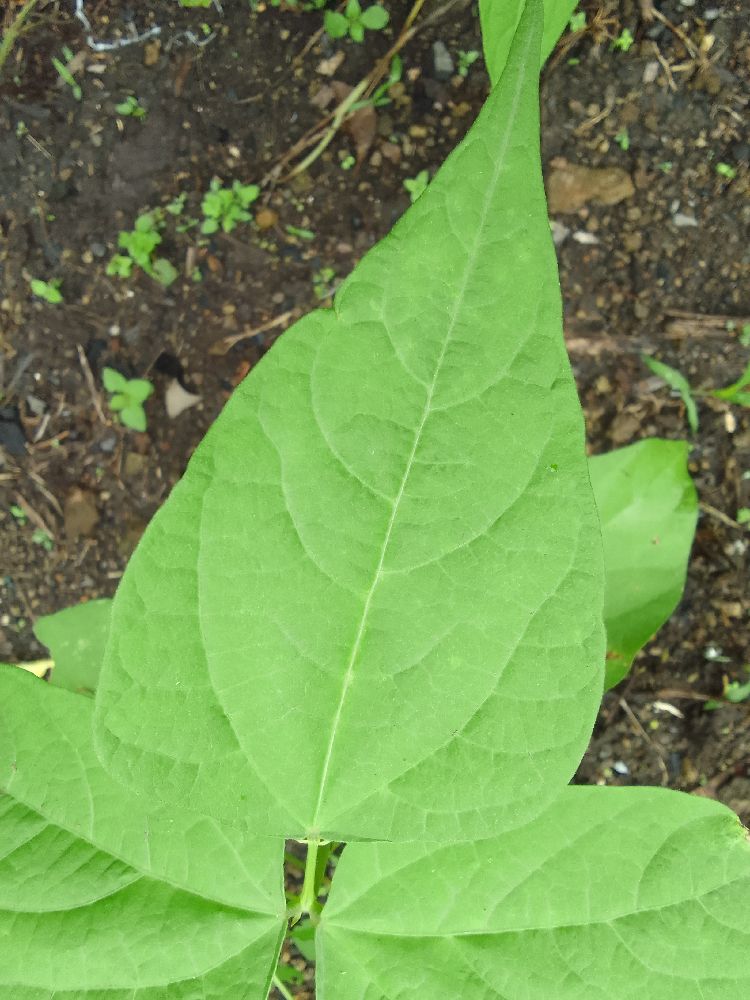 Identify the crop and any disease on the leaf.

common bean, healthy
